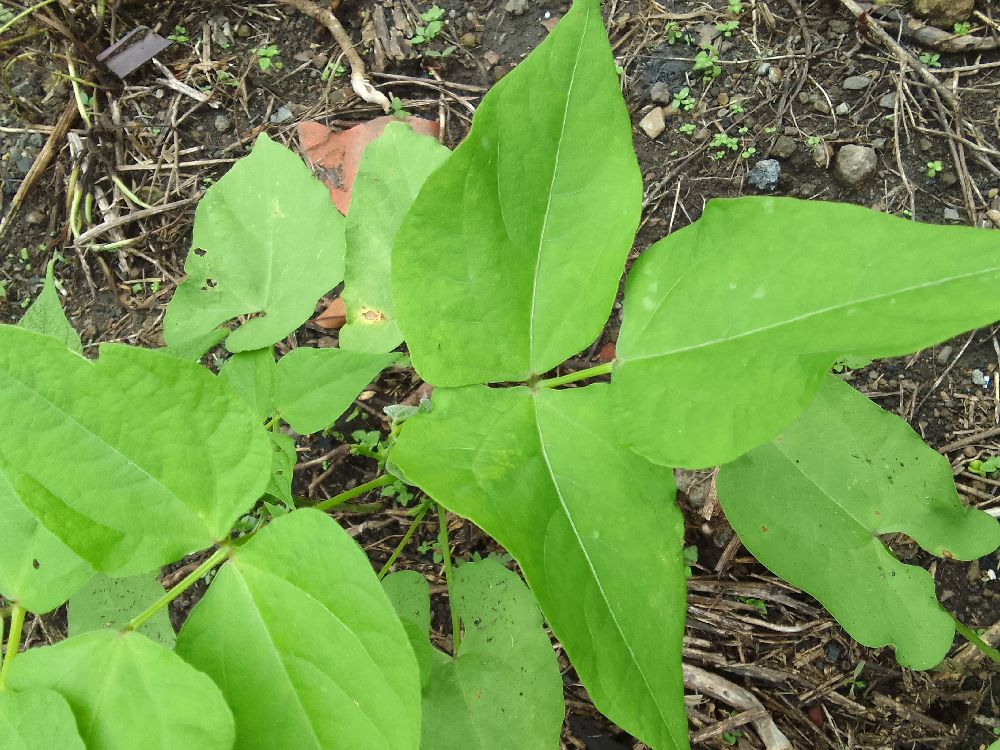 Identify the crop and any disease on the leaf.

common bean, healthy
